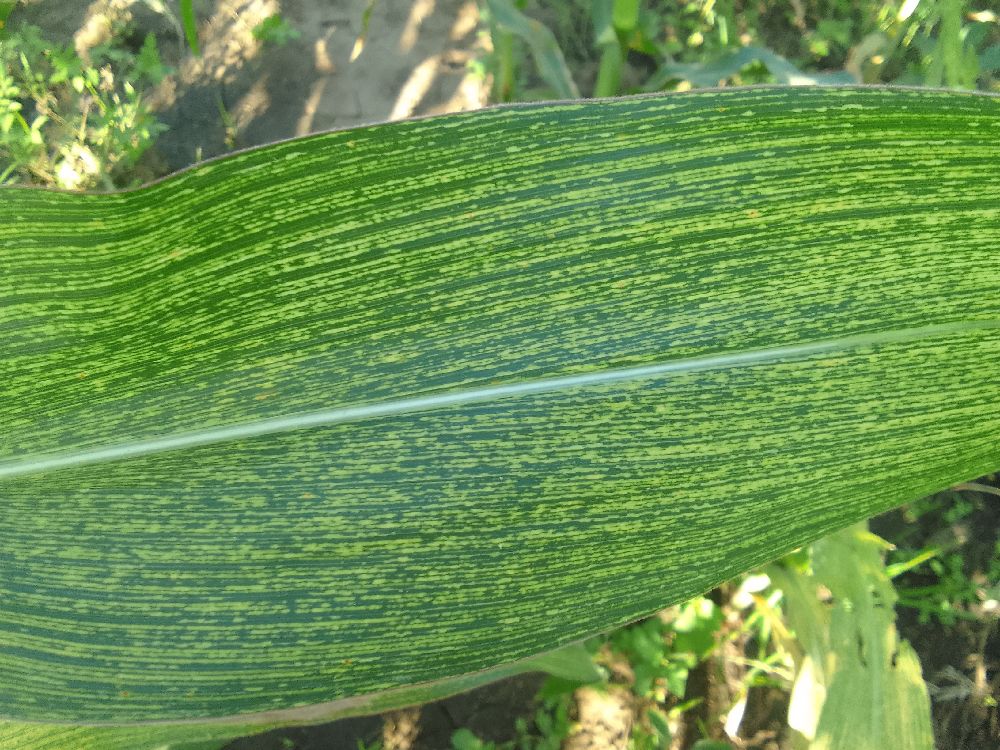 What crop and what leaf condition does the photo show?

maize, maize streak virus
